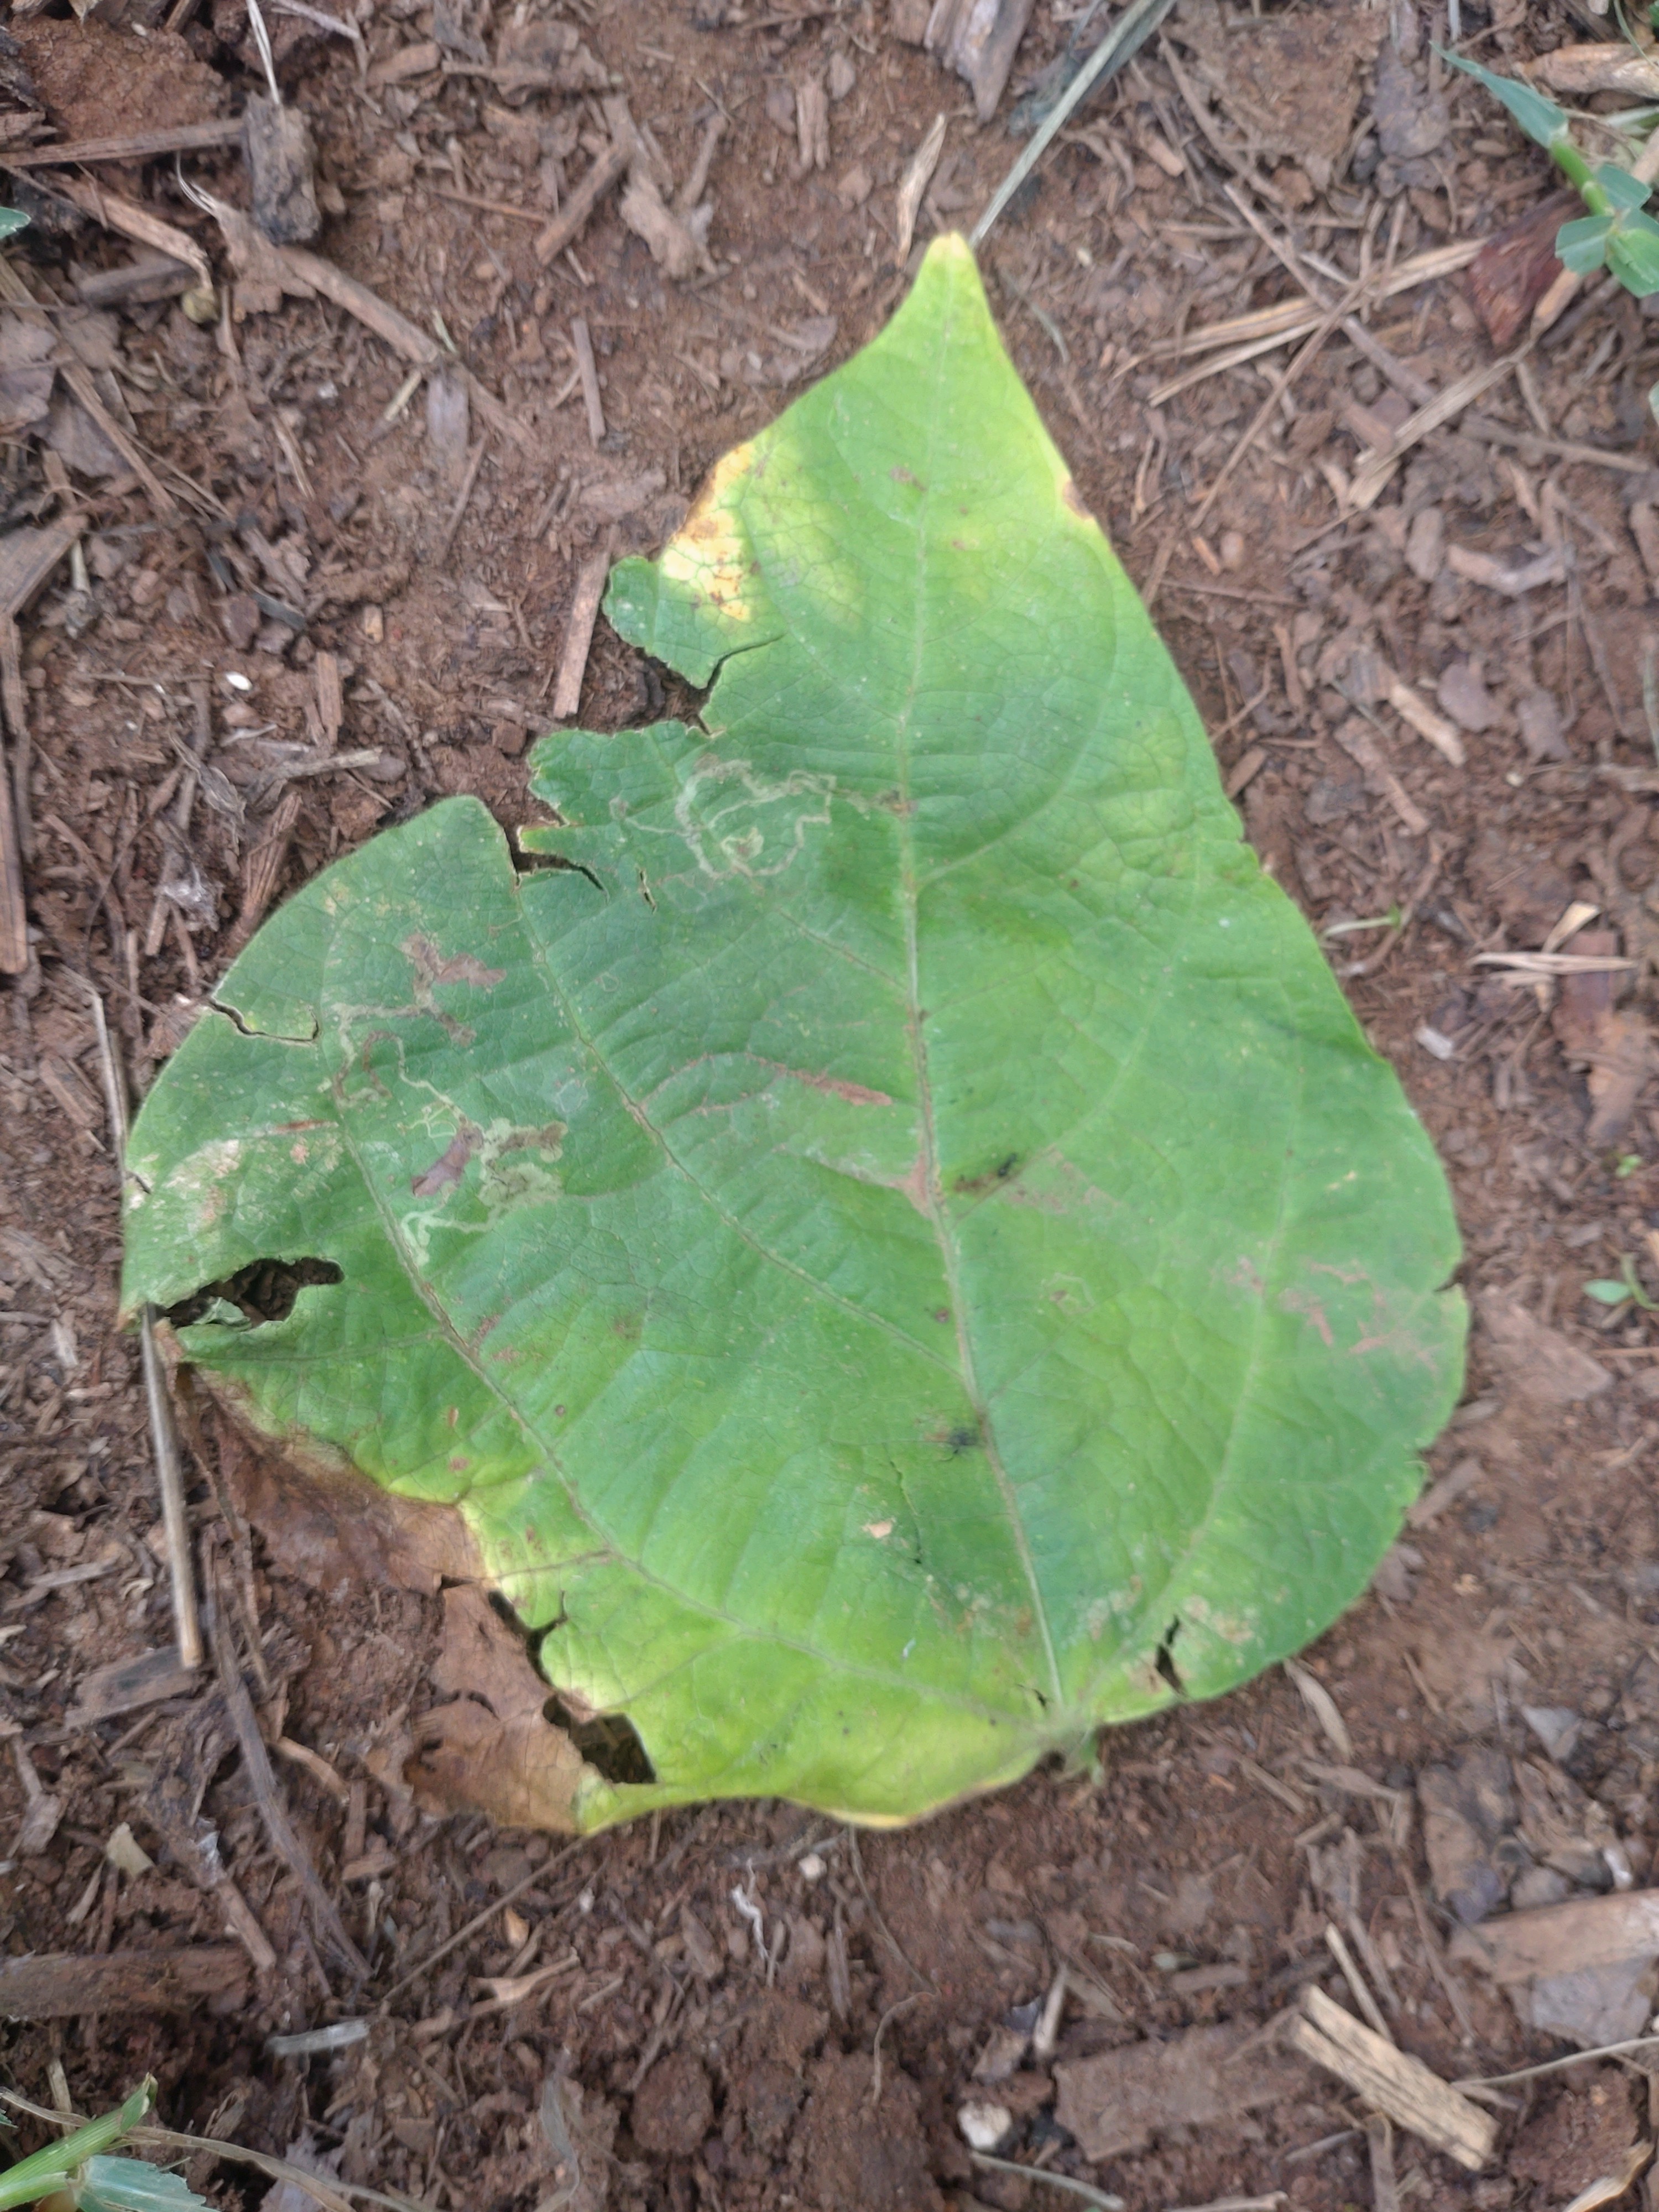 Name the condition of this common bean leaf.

anthracnose
